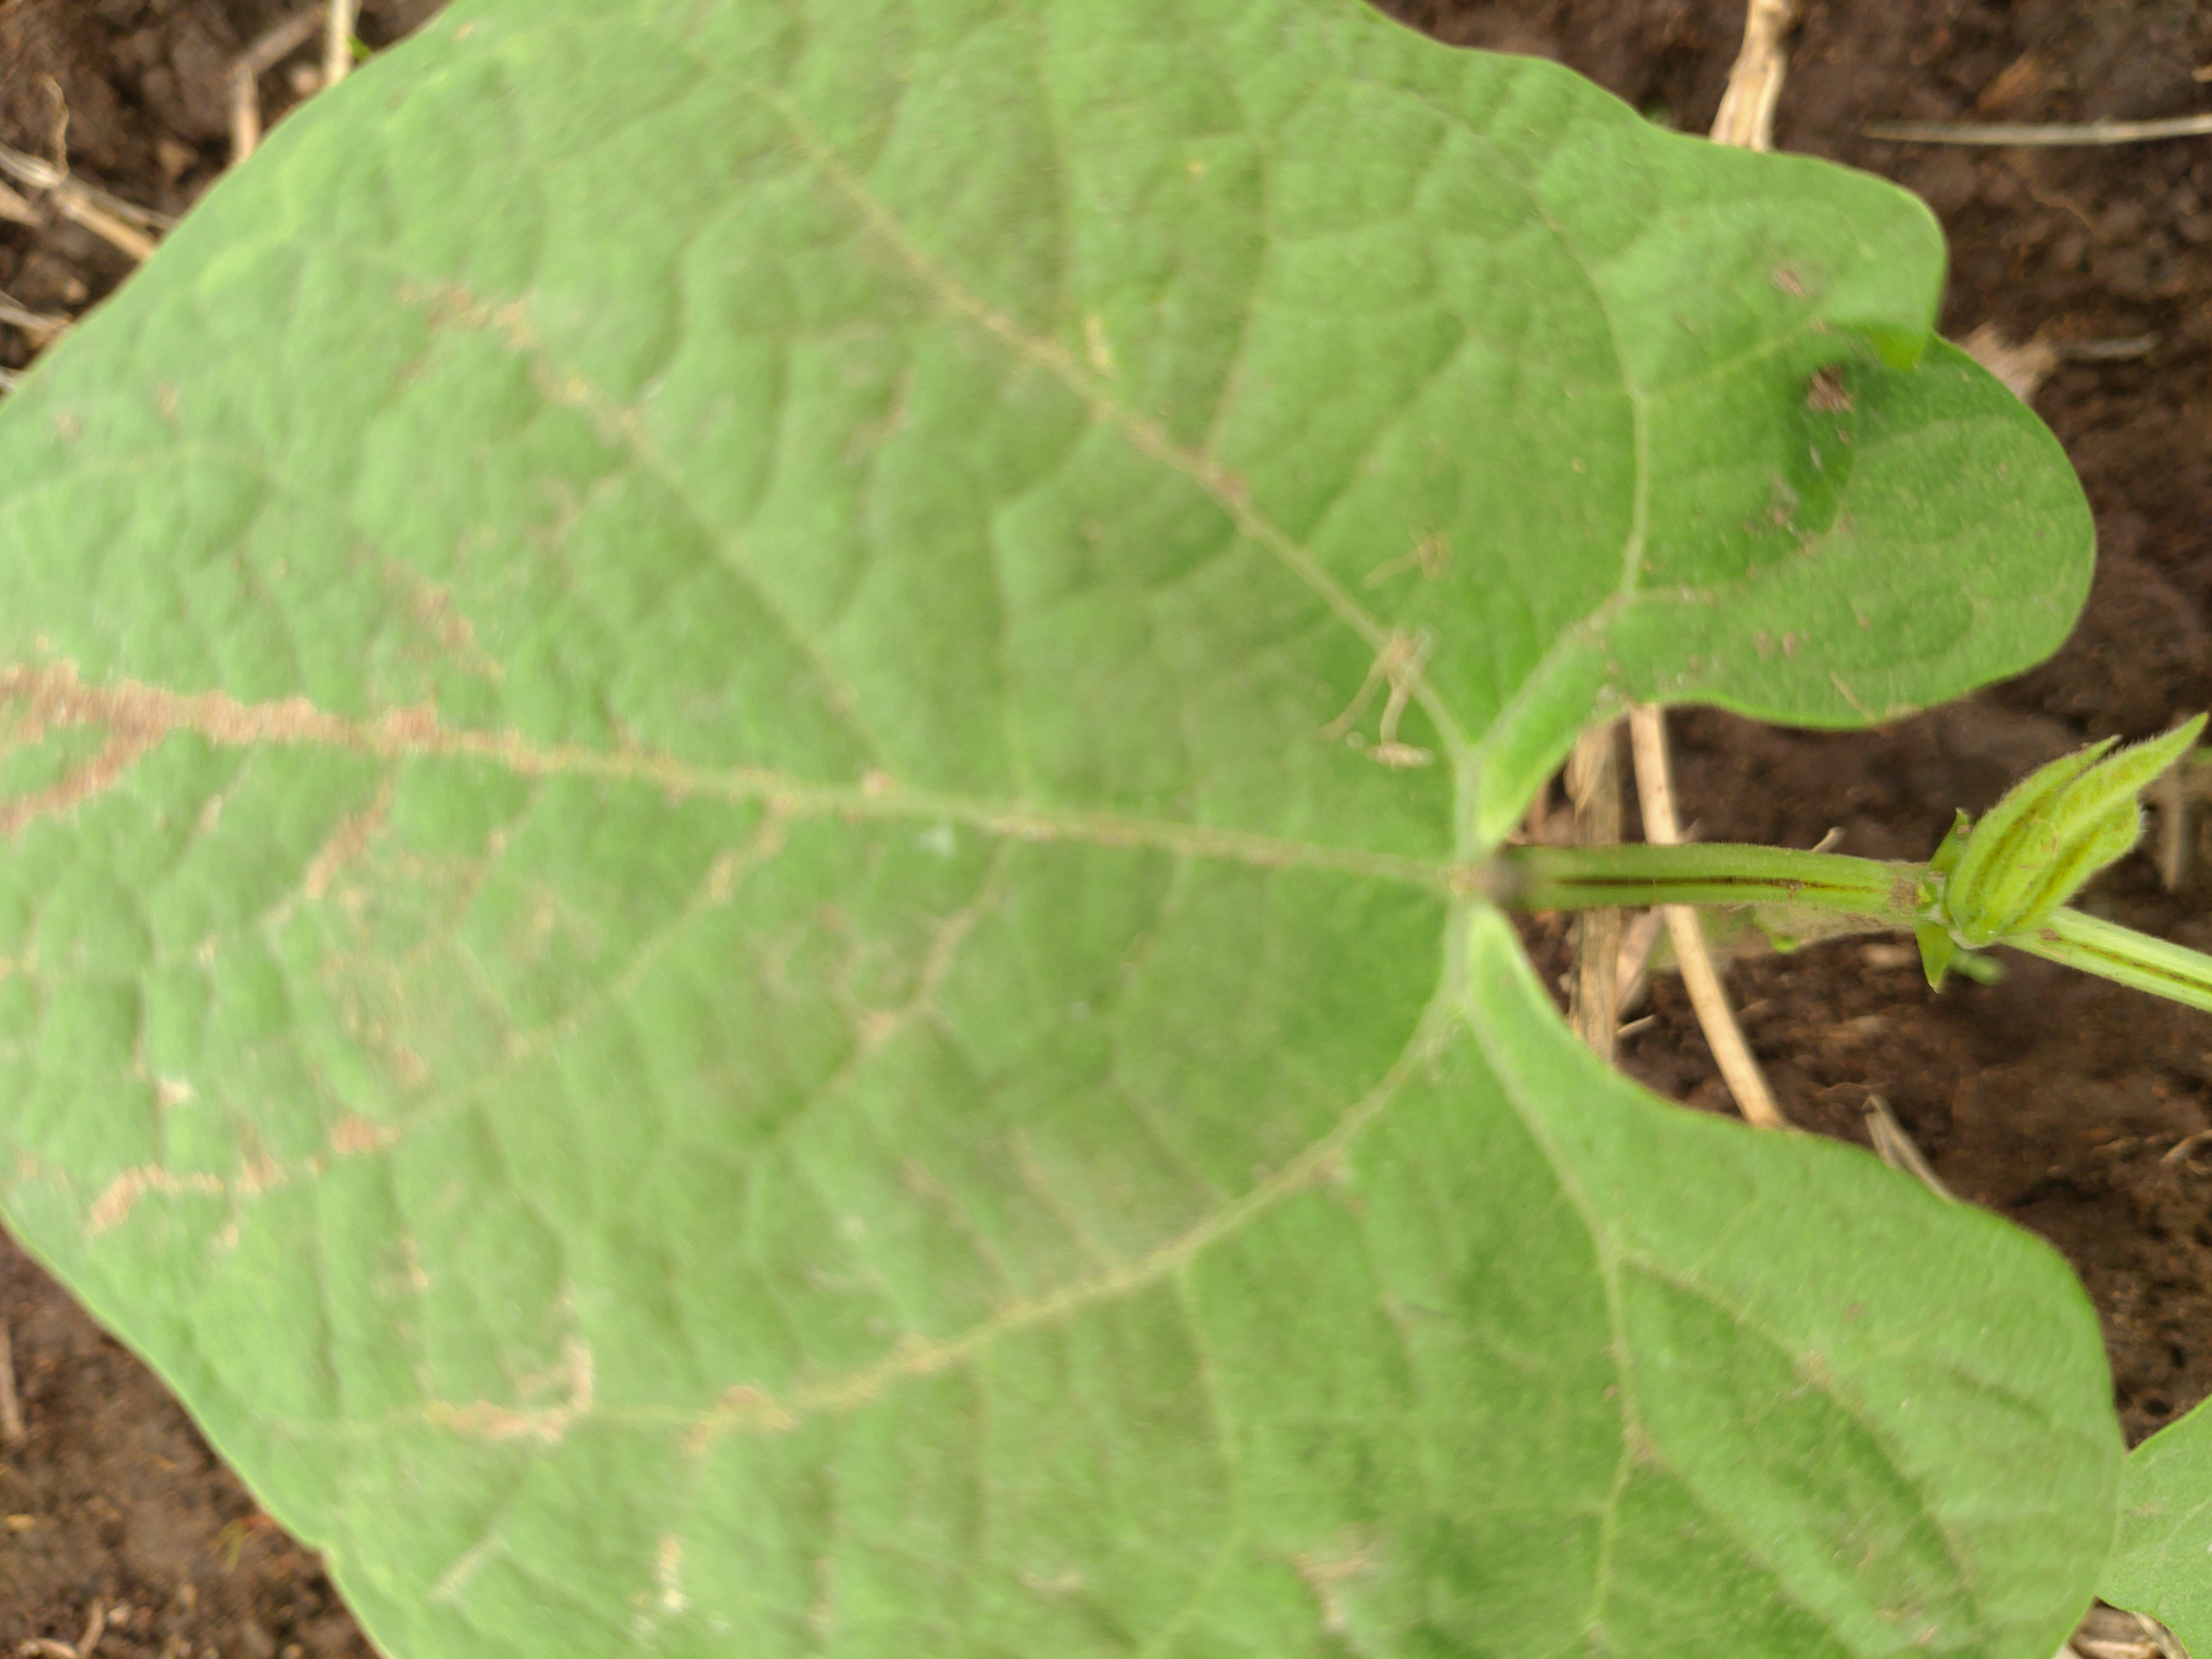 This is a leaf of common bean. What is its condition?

healthy
